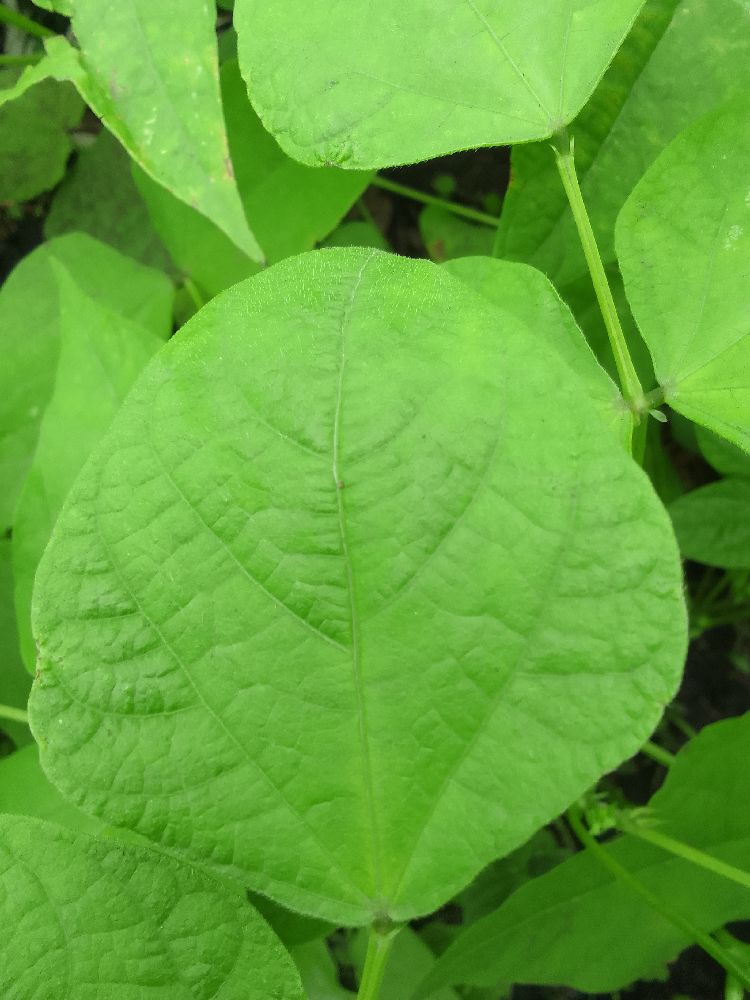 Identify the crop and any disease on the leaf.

common bean, healthy
